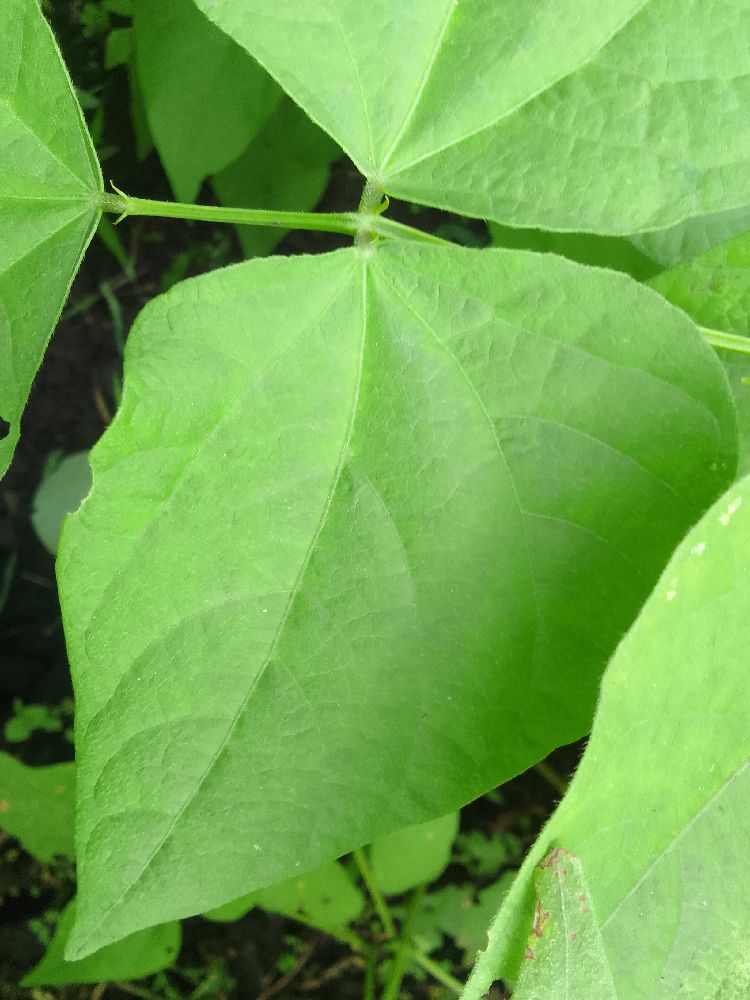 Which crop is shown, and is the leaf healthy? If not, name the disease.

common bean, healthy
